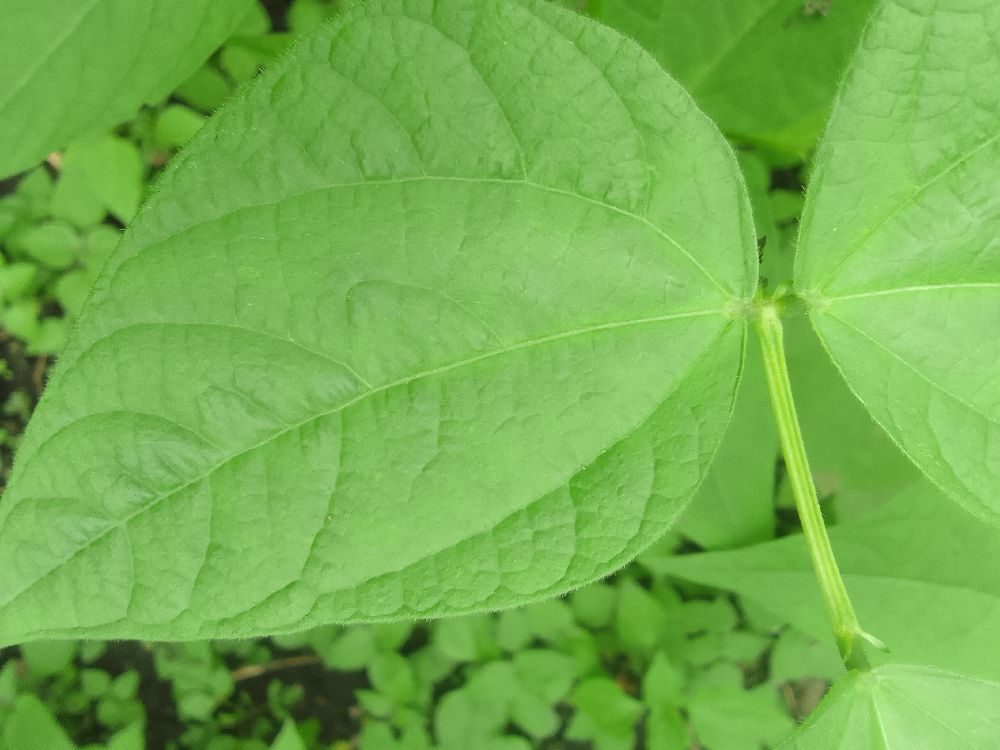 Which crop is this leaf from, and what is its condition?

common bean, healthy
